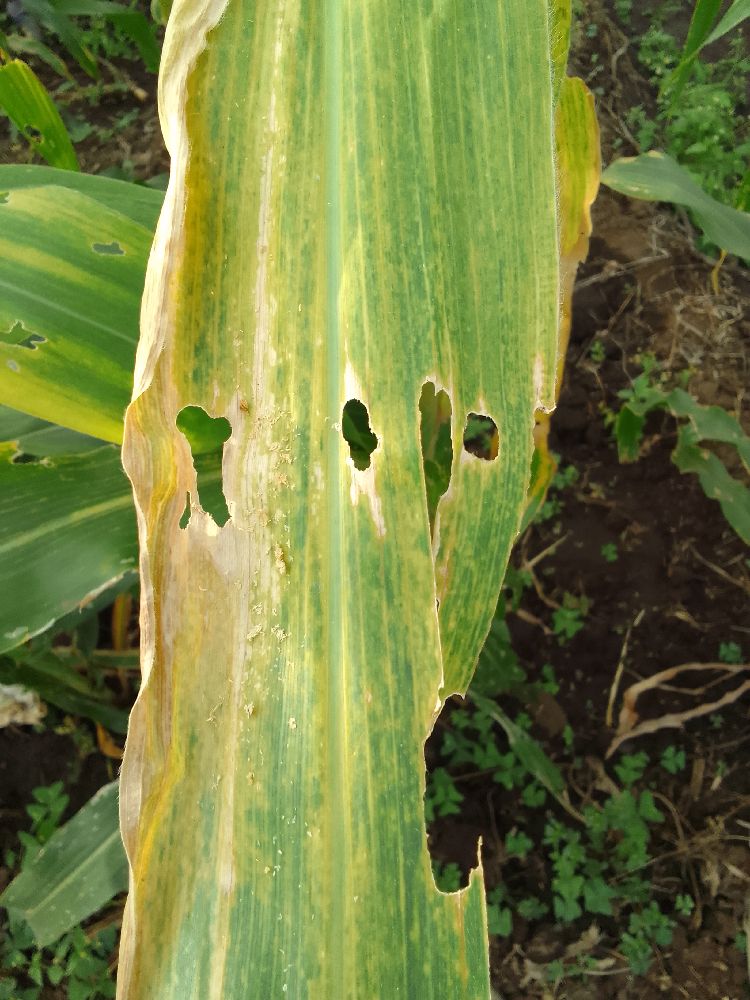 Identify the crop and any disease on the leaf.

maize, maize lethal necrosis
